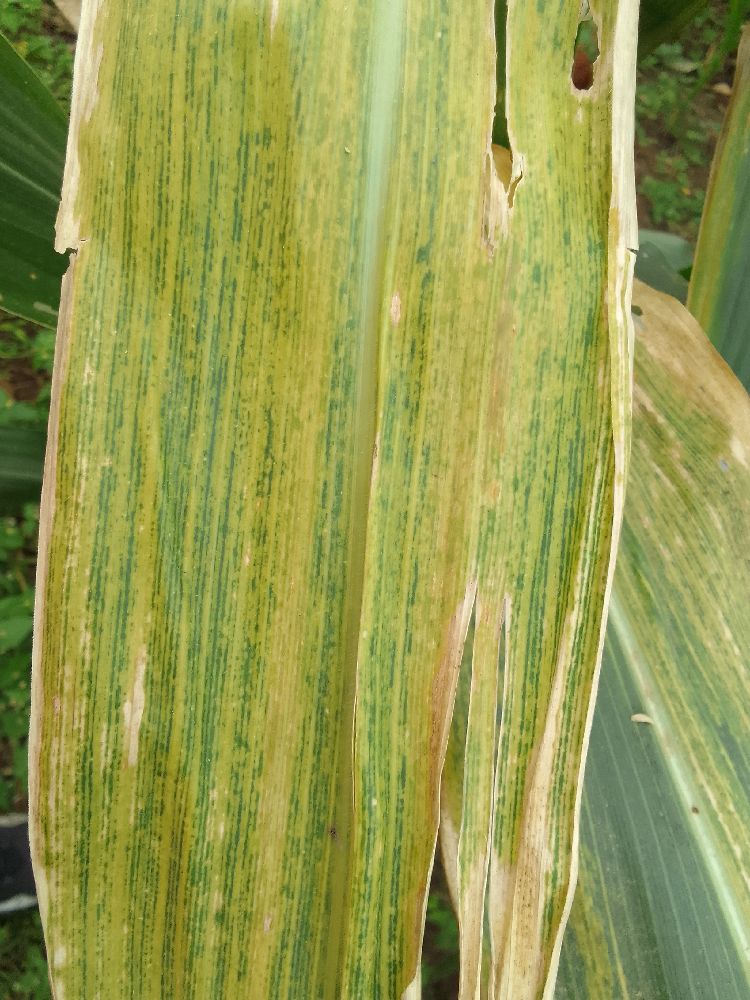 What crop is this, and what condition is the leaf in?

maize, maize lethal necrosis
